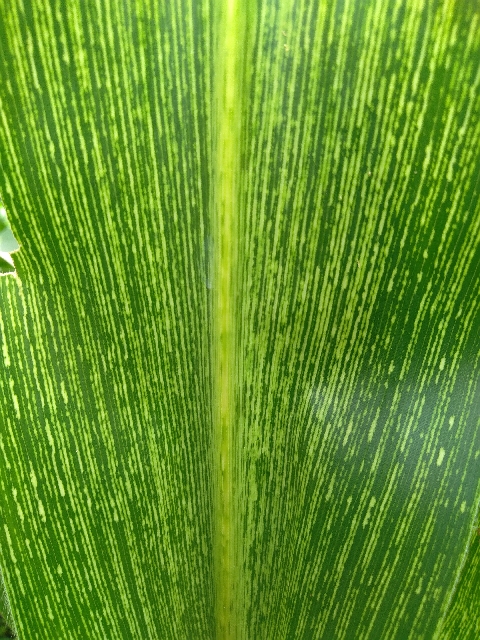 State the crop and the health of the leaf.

maize, maize streak virus
